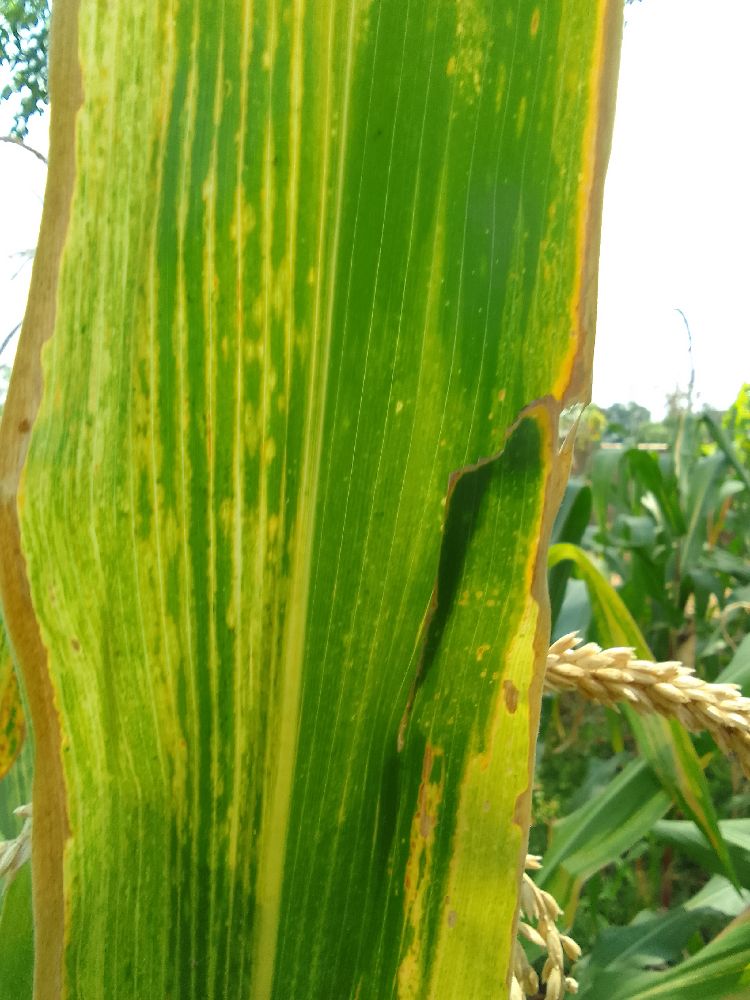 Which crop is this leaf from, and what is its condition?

maize, maize lethal necrosis
